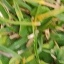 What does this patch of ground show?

grass
